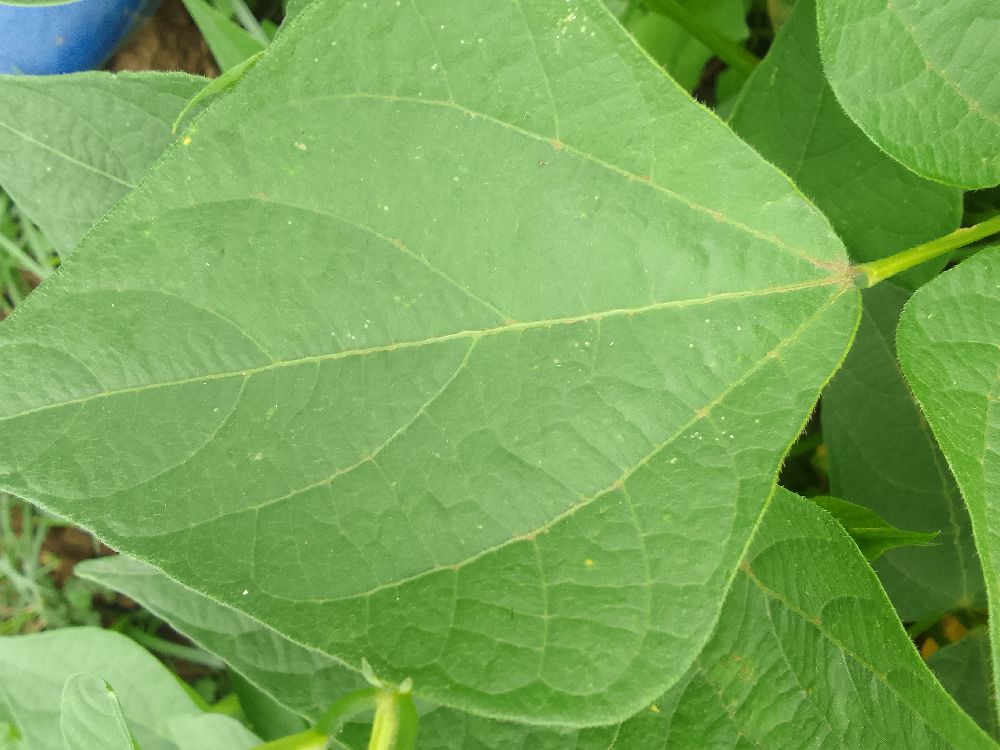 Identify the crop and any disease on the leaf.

common bean, healthy
